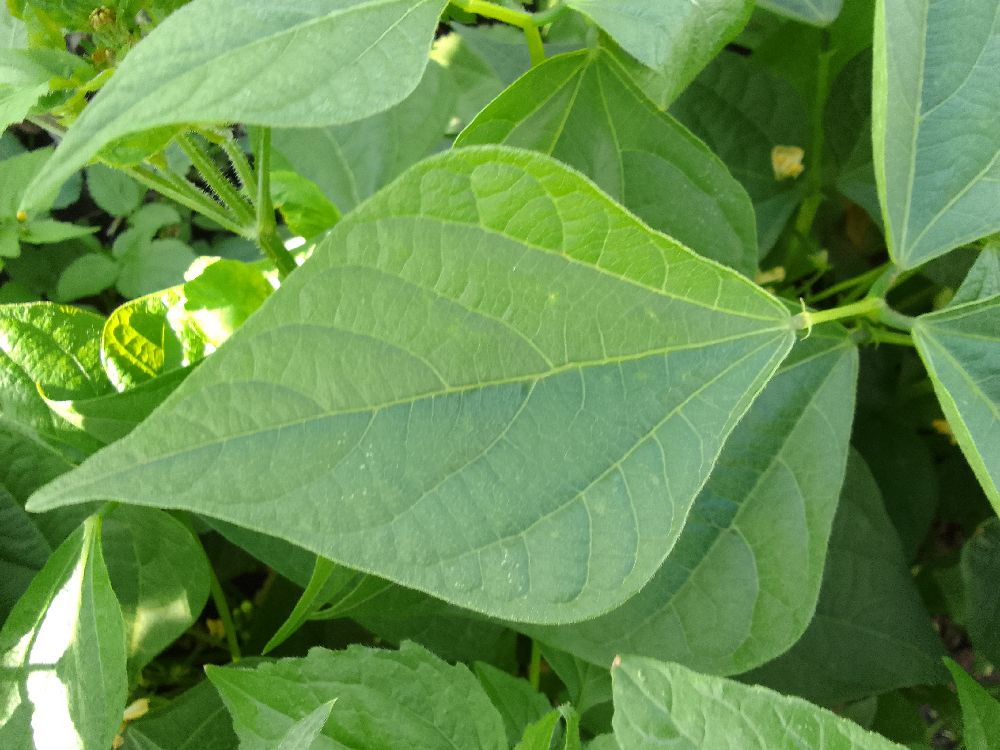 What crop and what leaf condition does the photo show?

common bean, healthy
